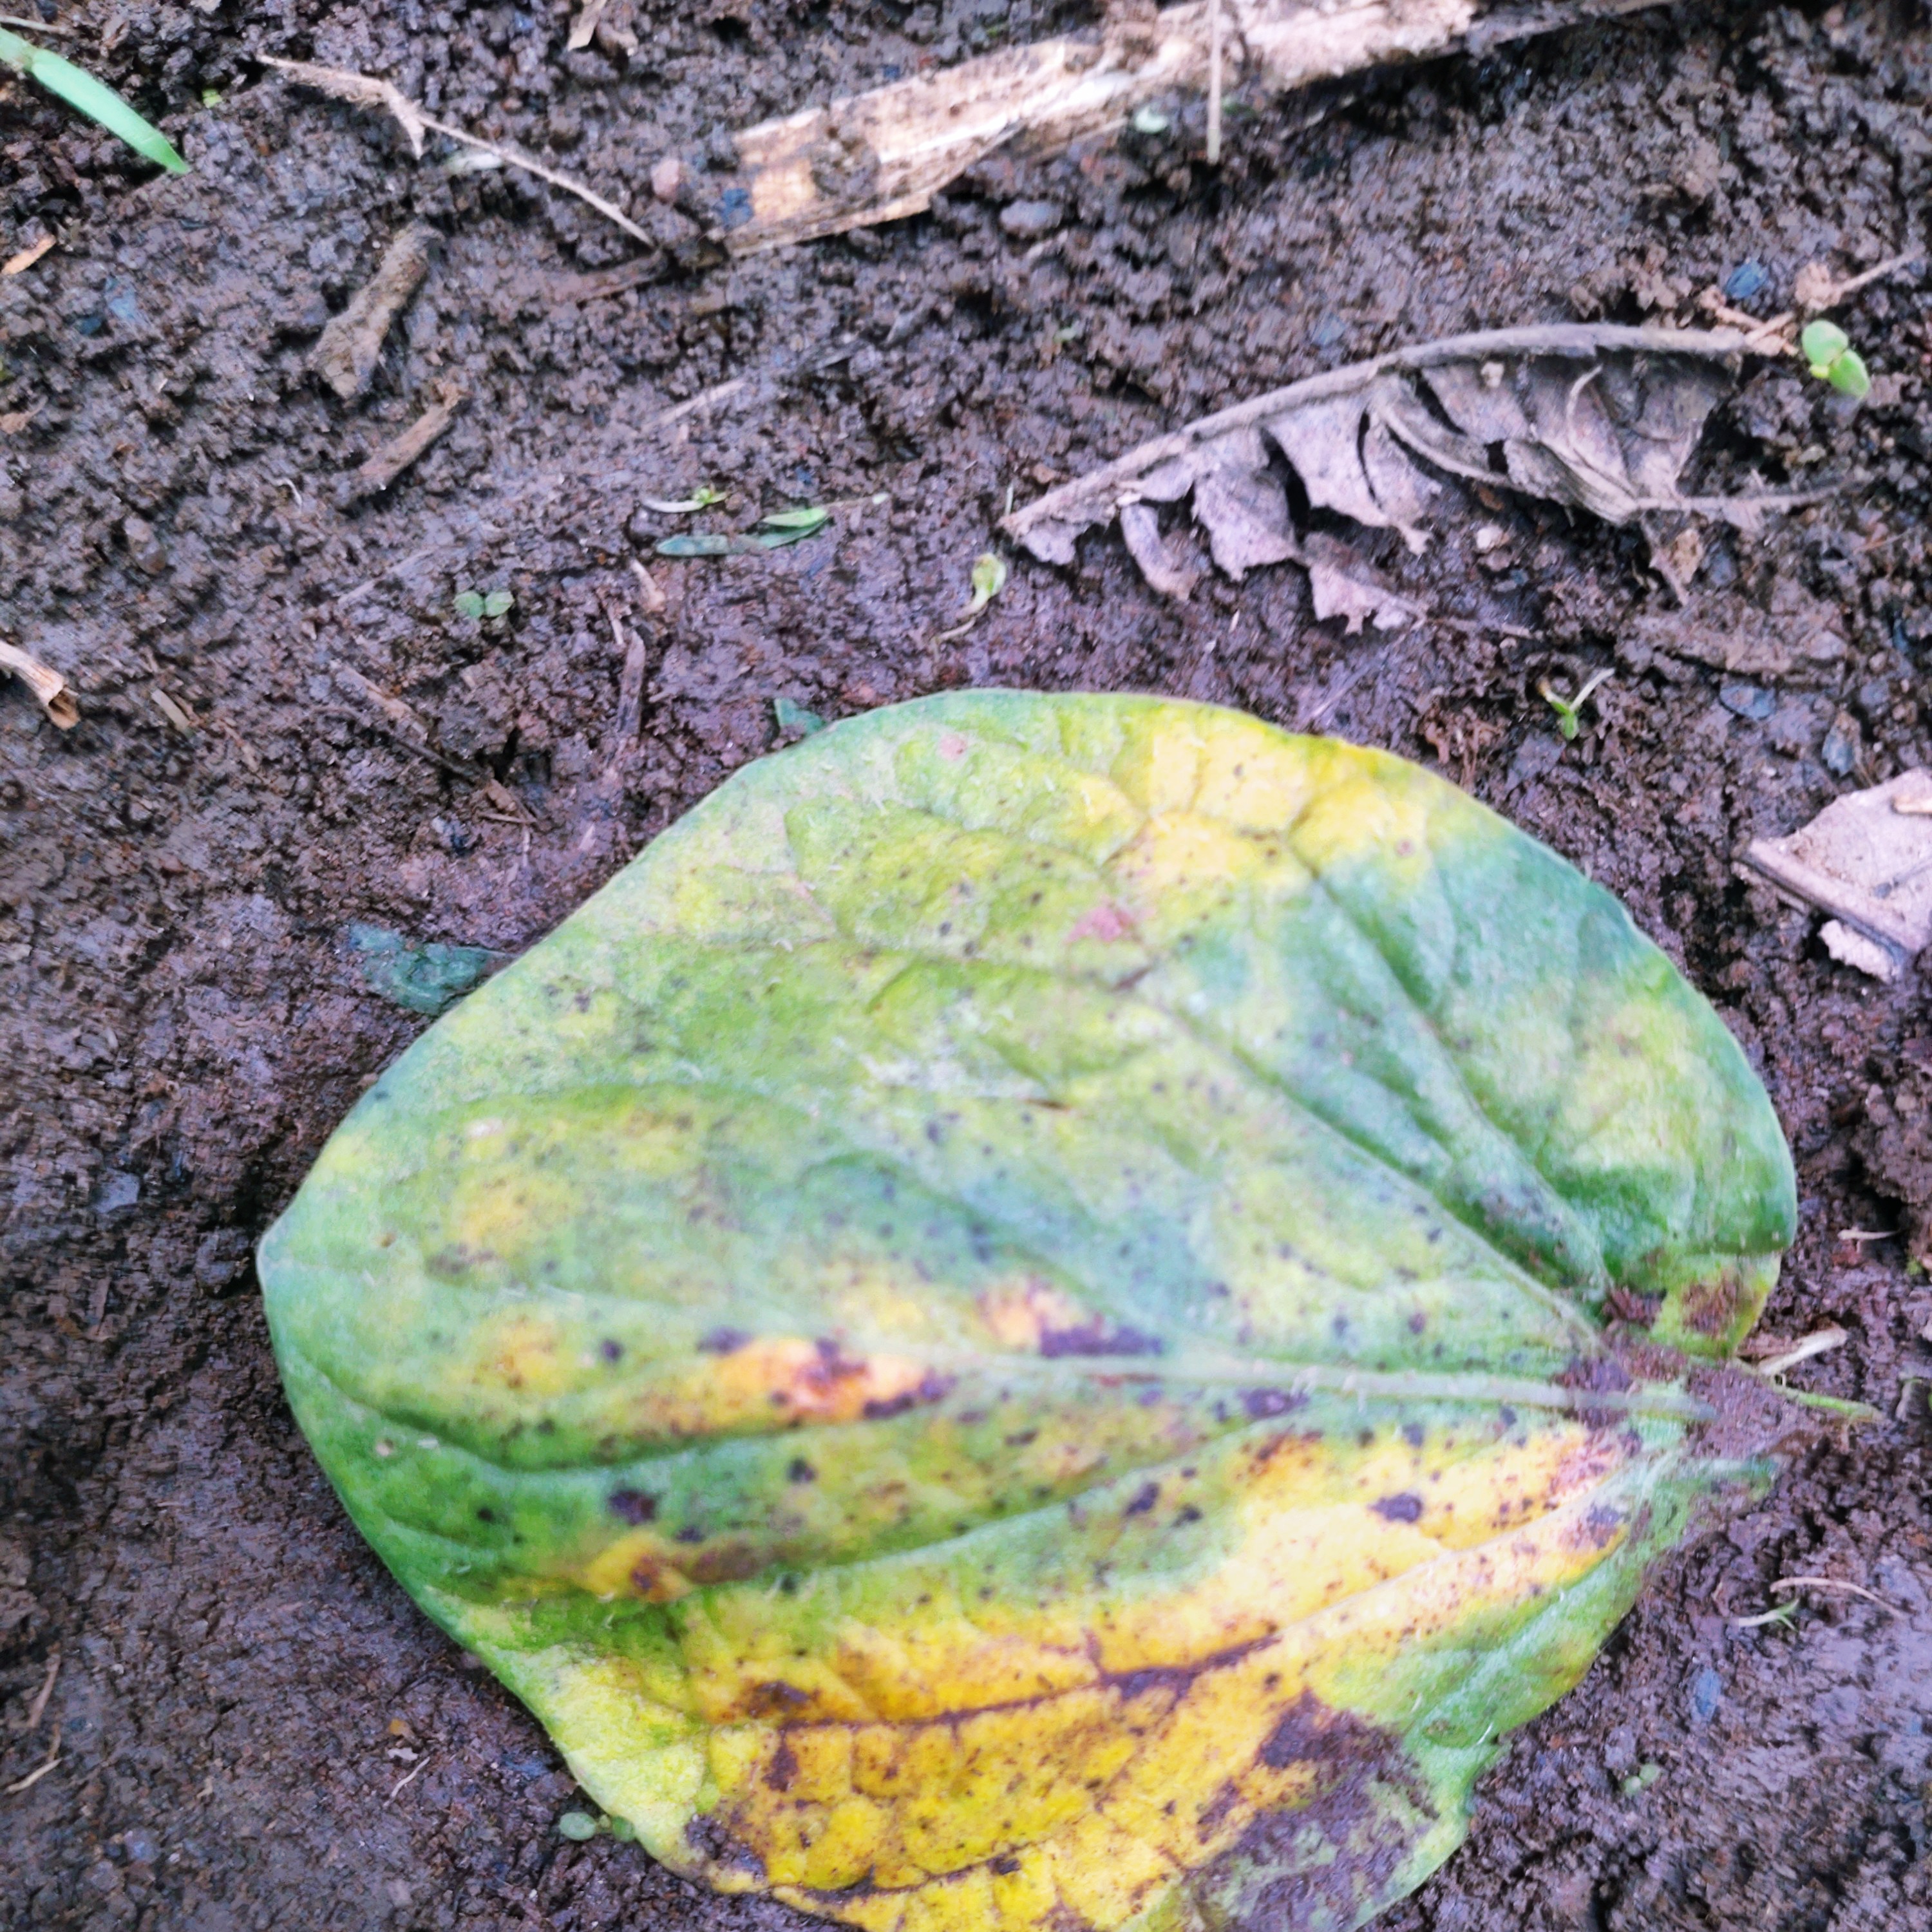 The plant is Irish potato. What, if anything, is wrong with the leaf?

late blight
